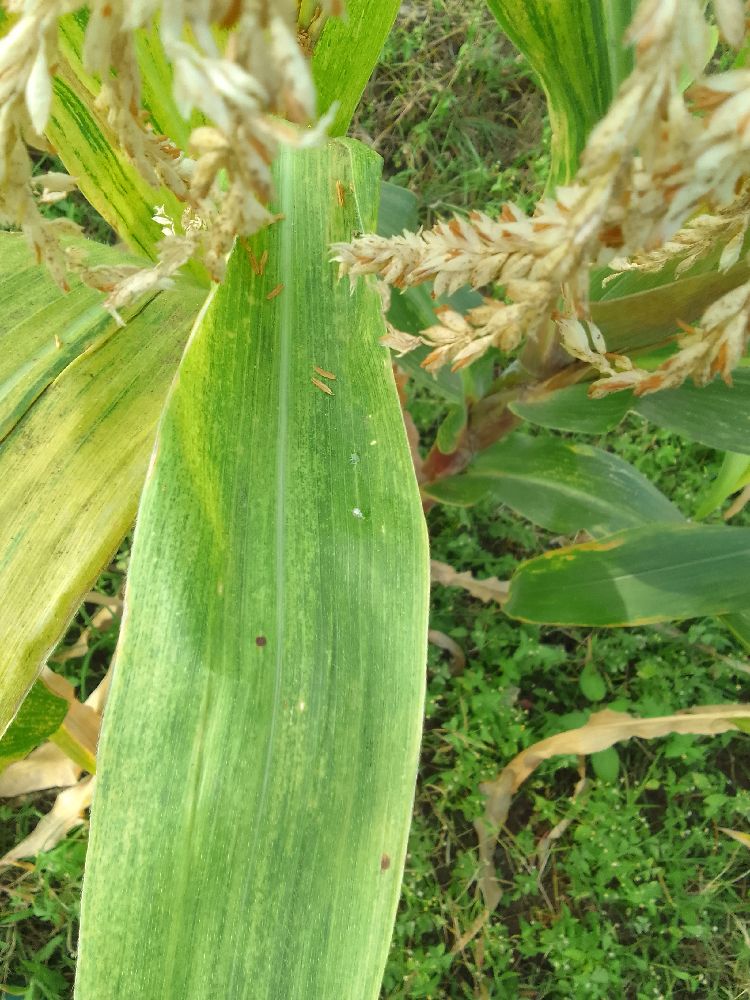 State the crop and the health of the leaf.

maize, maize lethal necrosis
